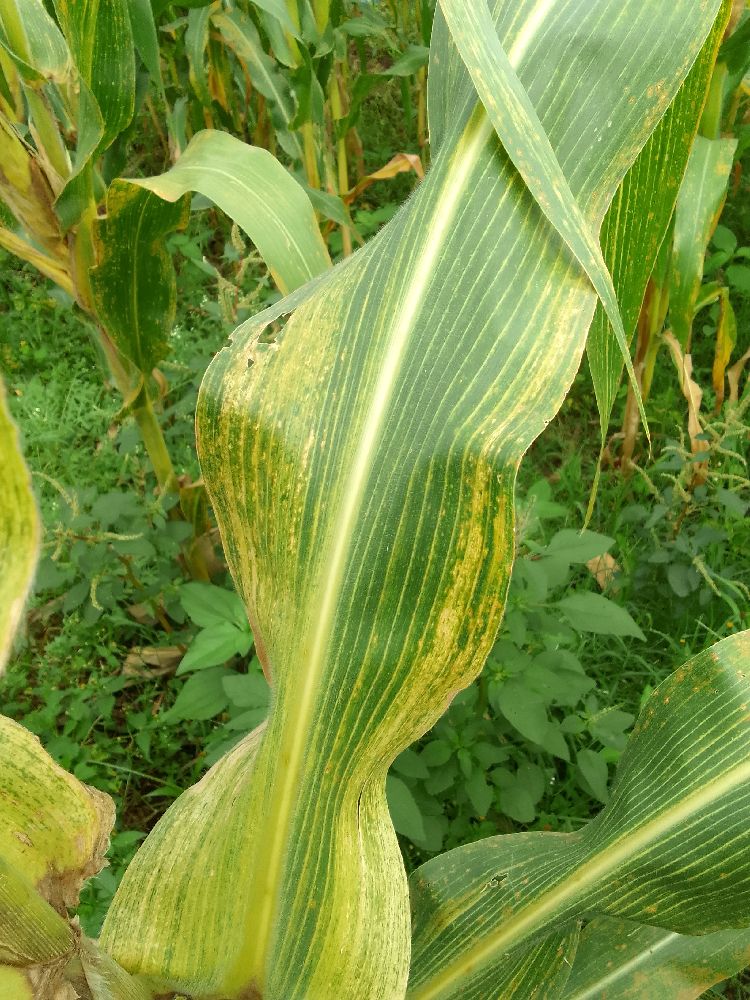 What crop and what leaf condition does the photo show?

maize, maize lethal necrosis
